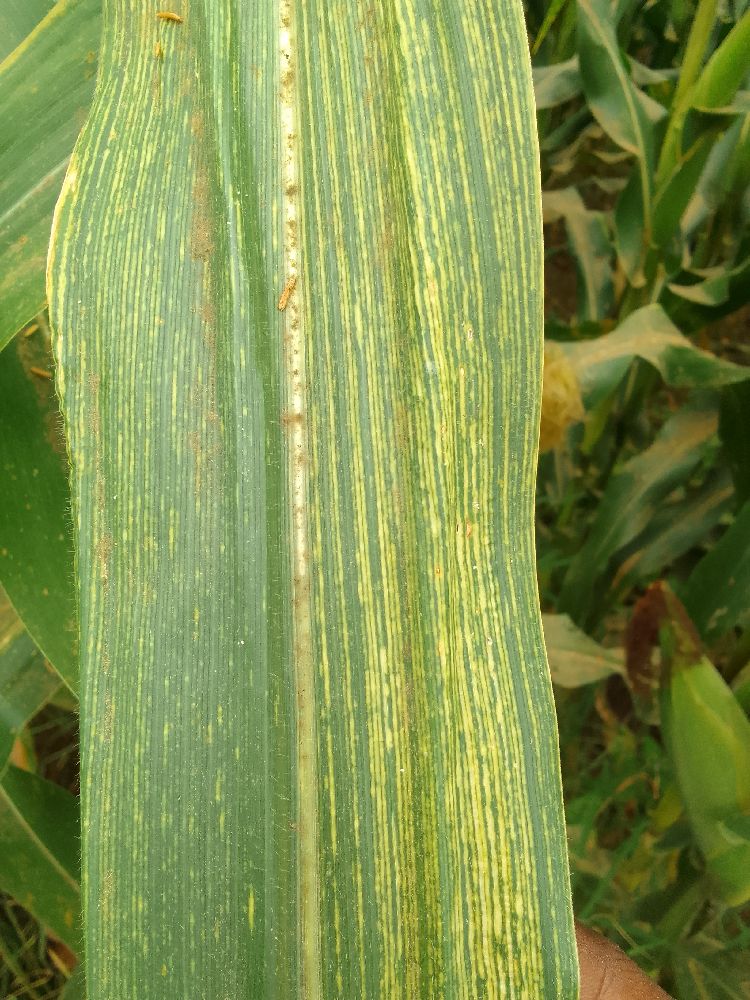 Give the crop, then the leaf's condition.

maize, maize streak virus
